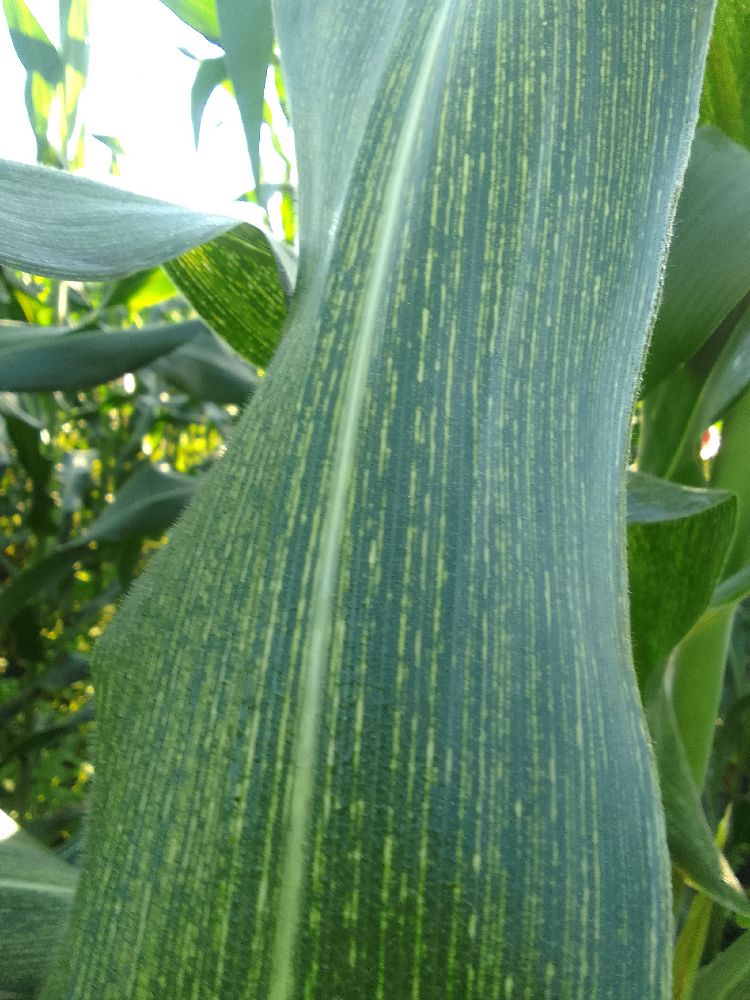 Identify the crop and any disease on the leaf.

maize, maize streak virus
